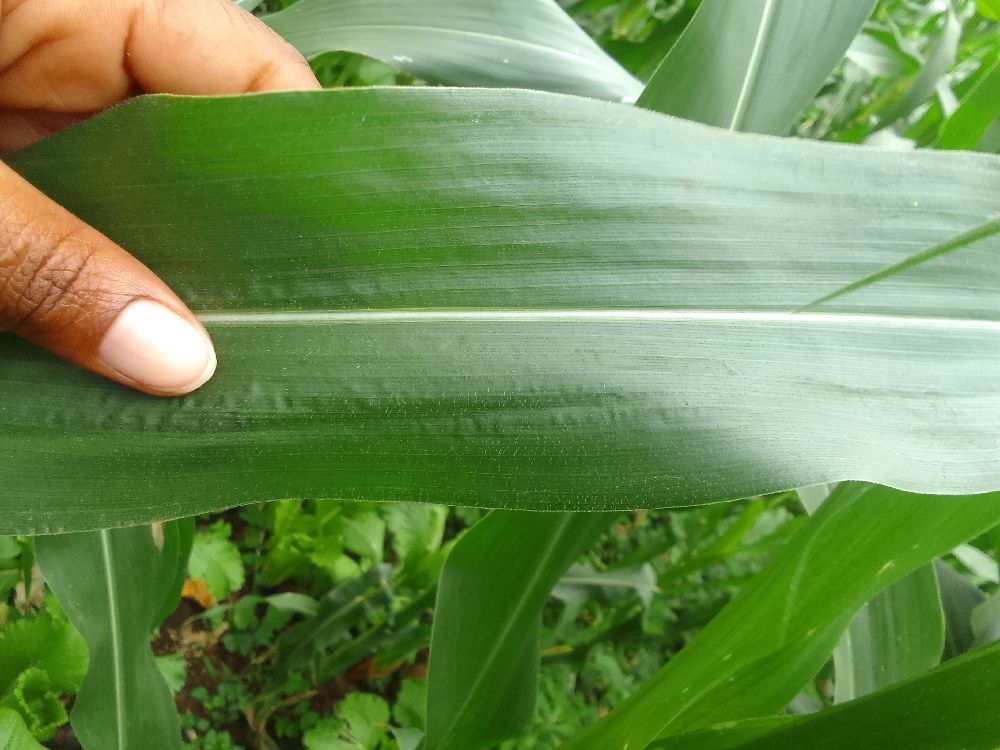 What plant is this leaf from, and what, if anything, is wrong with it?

maize, healthy
